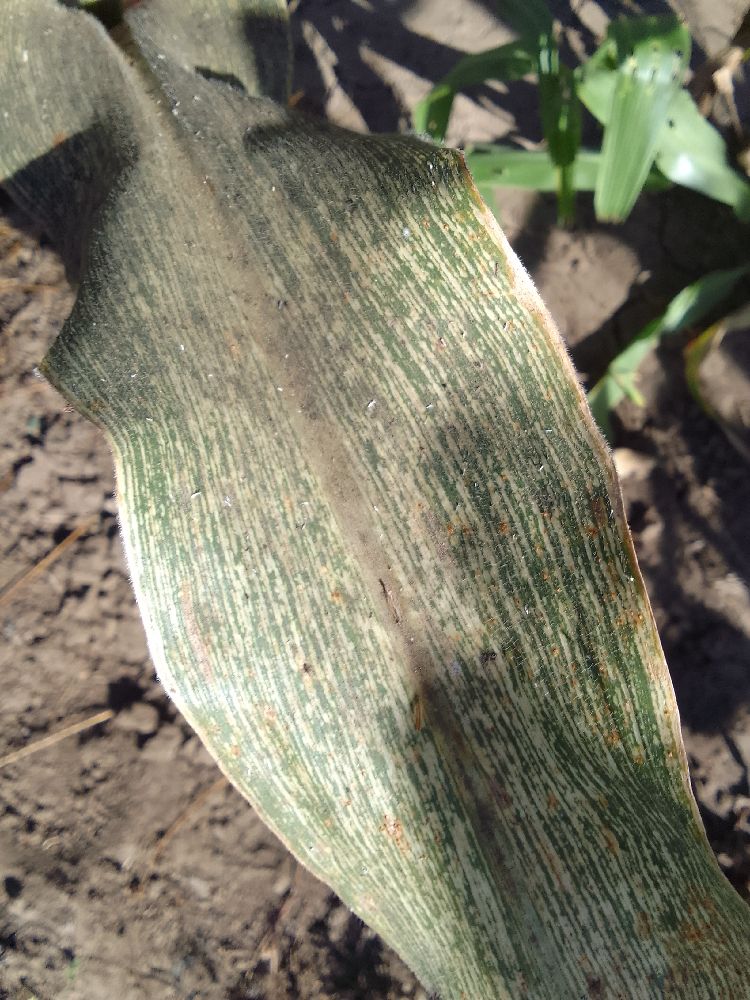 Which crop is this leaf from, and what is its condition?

maize, maize streak virus
